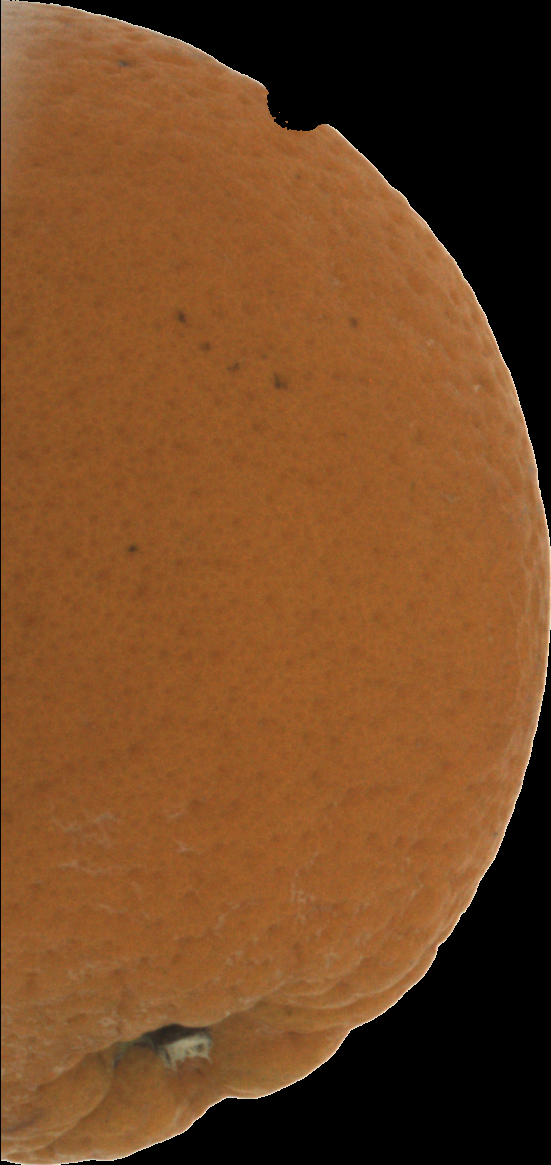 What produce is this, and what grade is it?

orange, bad
